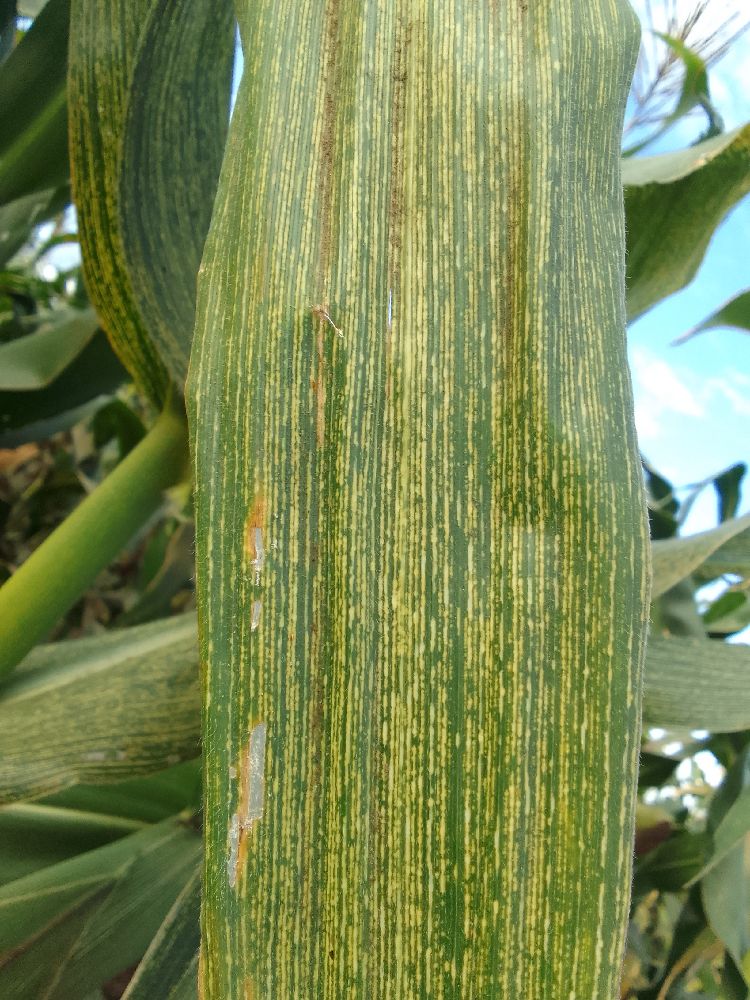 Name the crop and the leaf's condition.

maize, maize streak virus
